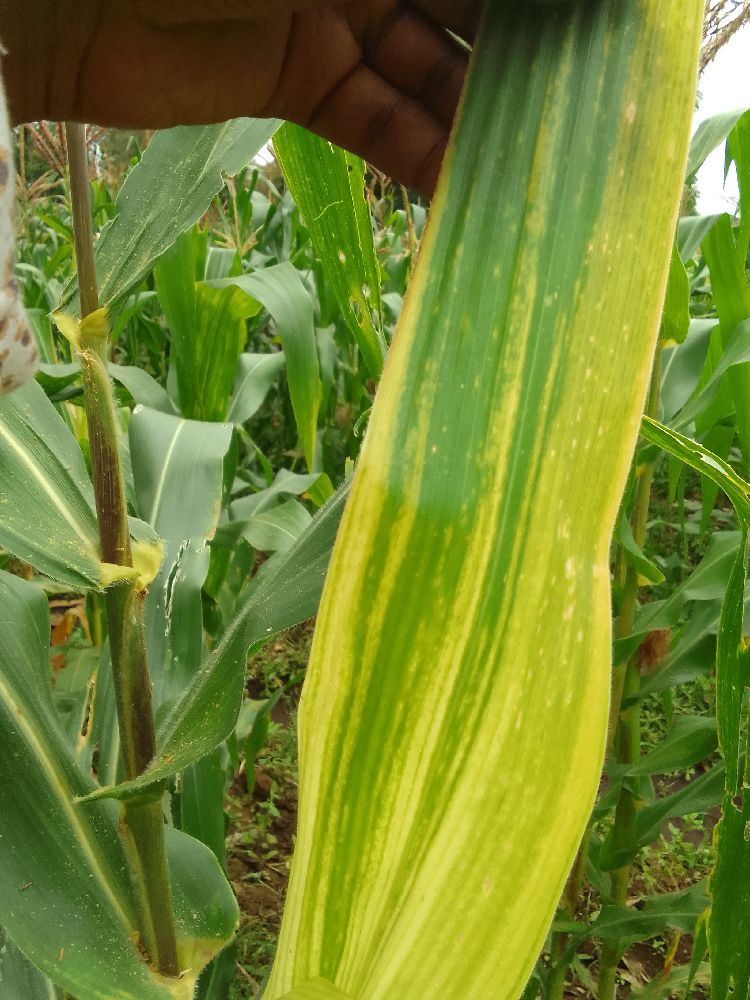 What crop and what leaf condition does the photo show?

maize, maize lethal necrosis
